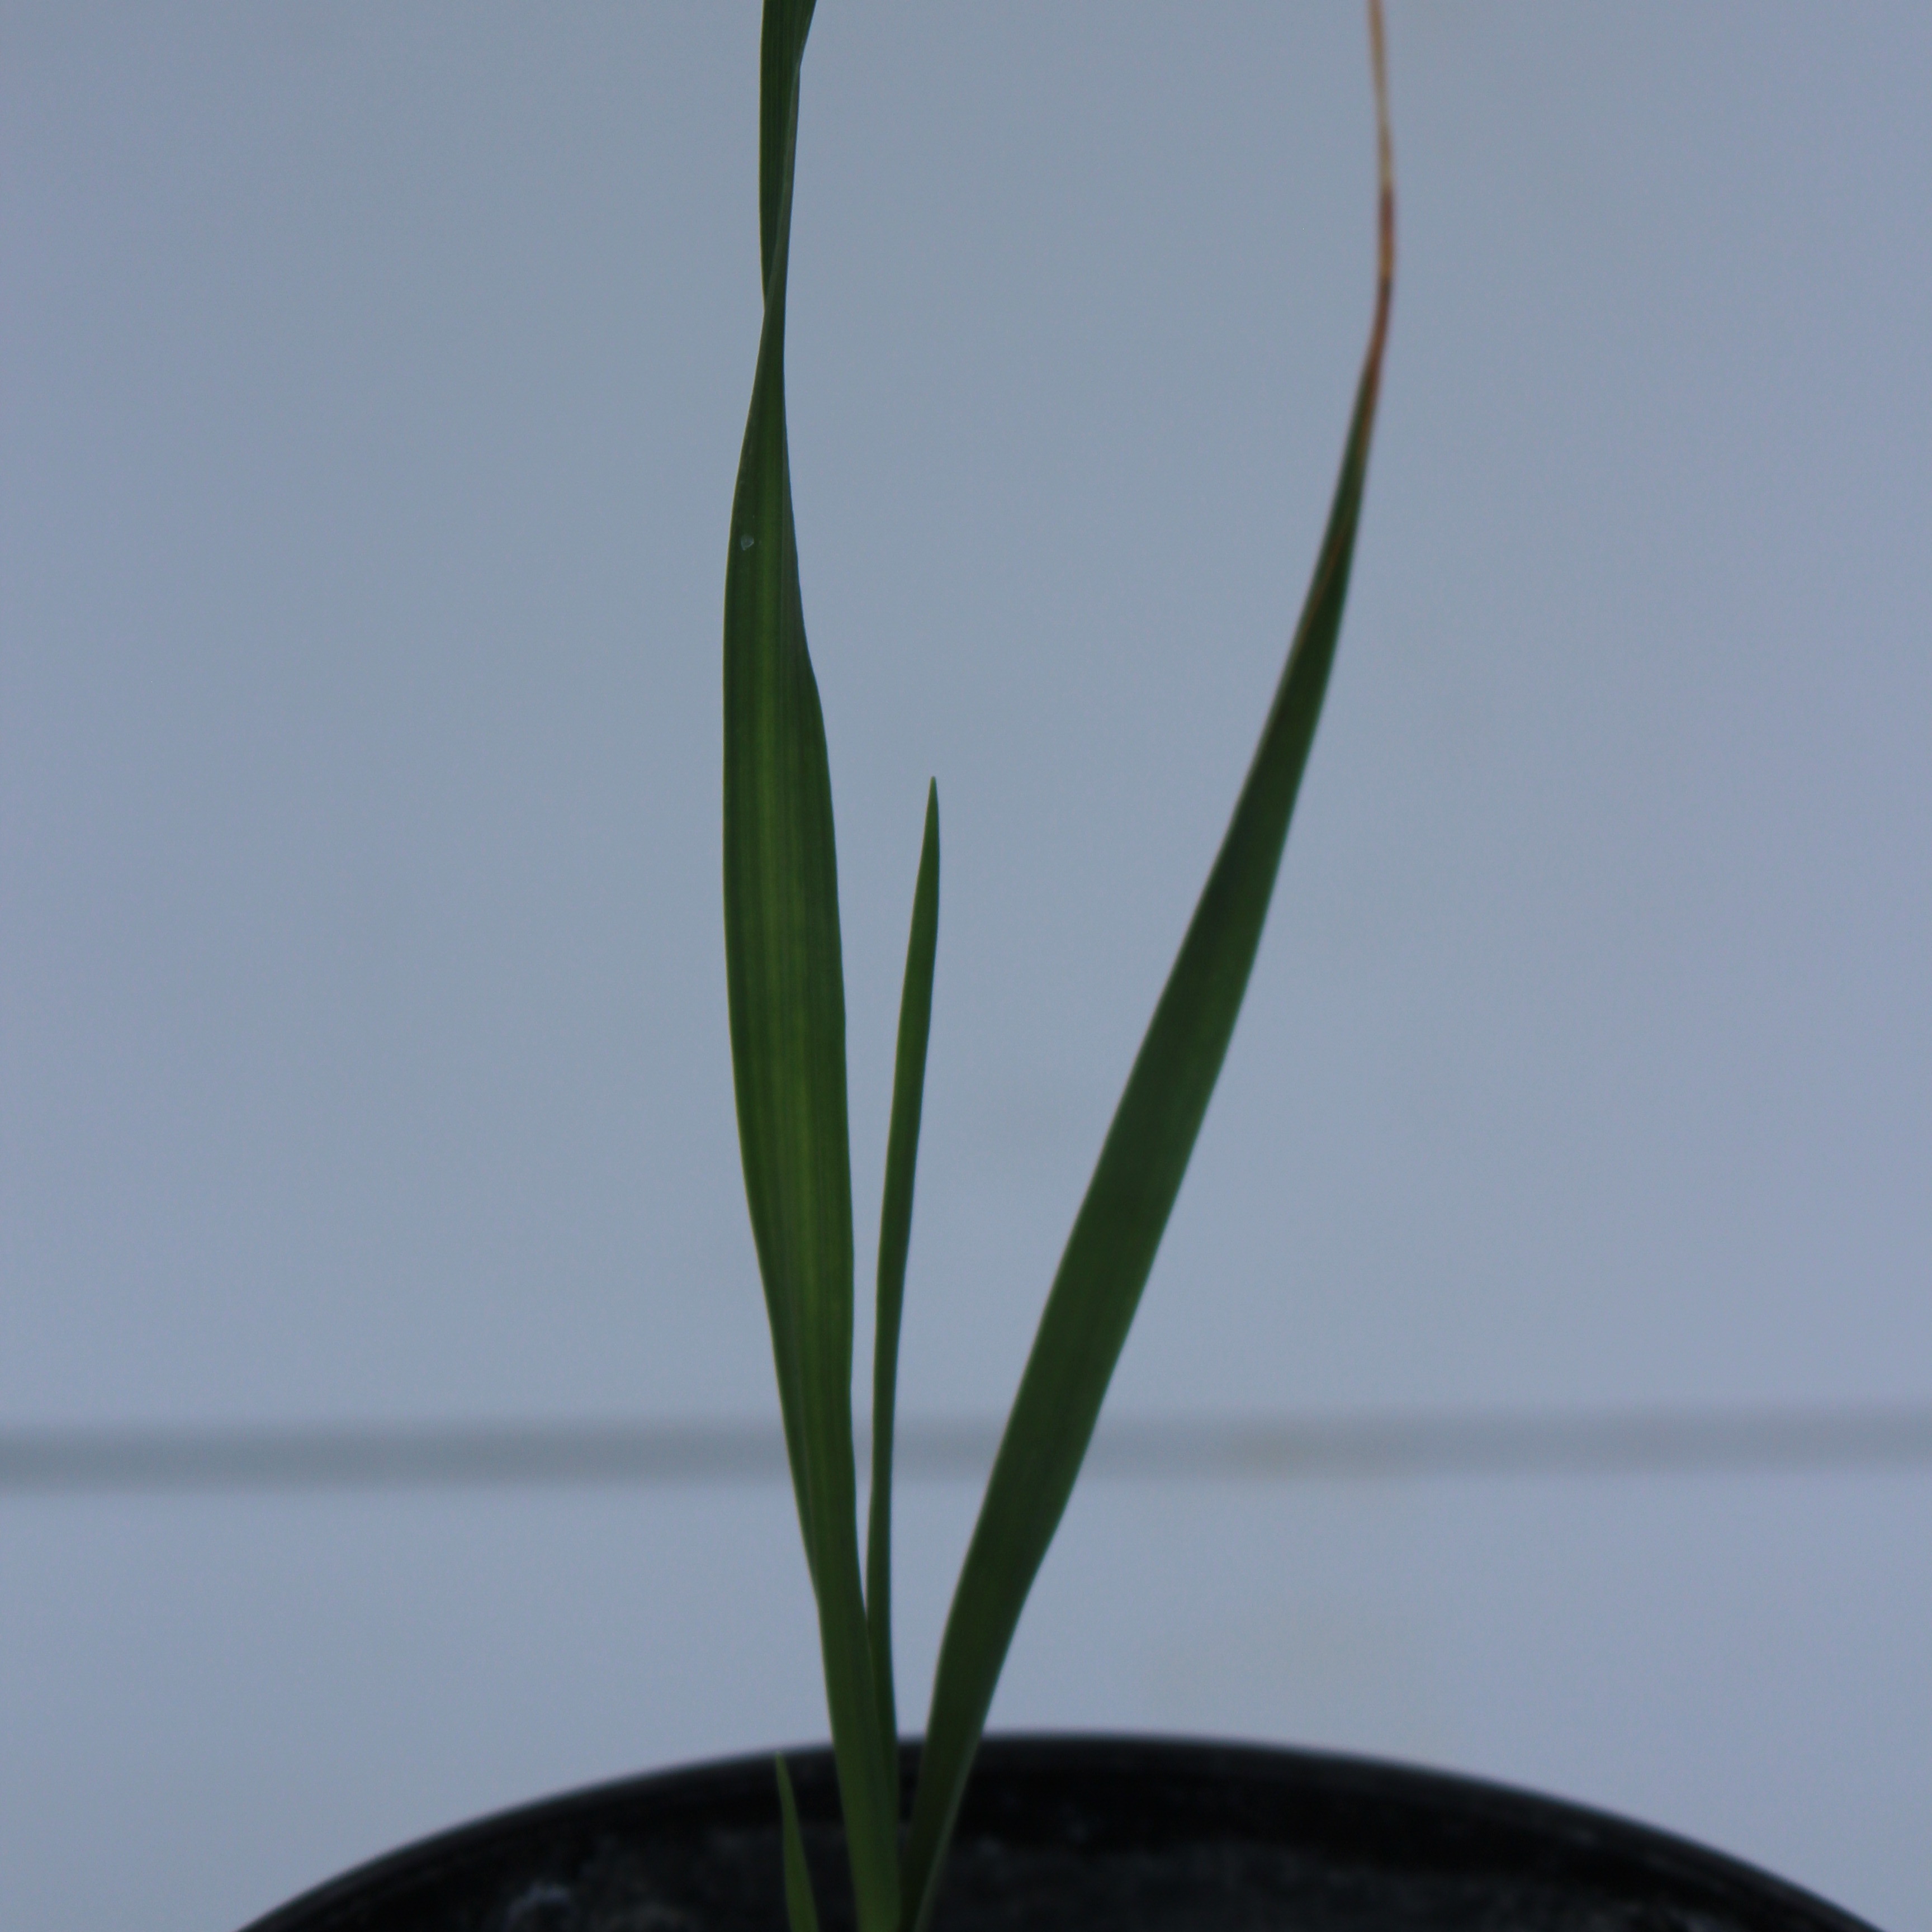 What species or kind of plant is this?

Avena sterilis
